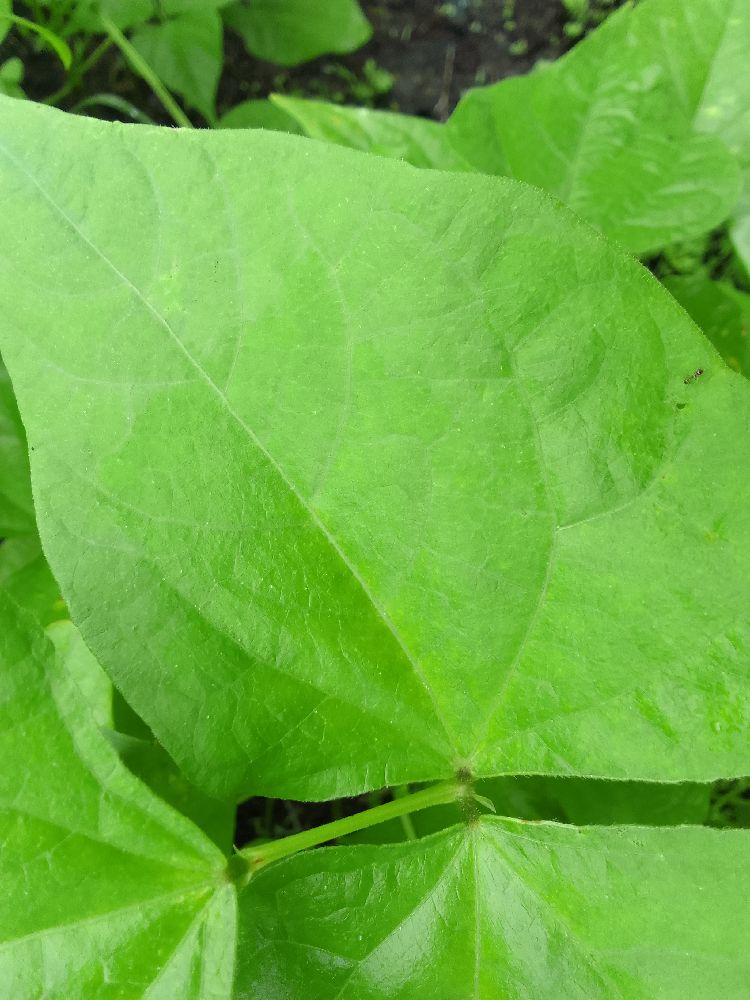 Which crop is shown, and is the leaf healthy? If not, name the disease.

common bean, healthy
